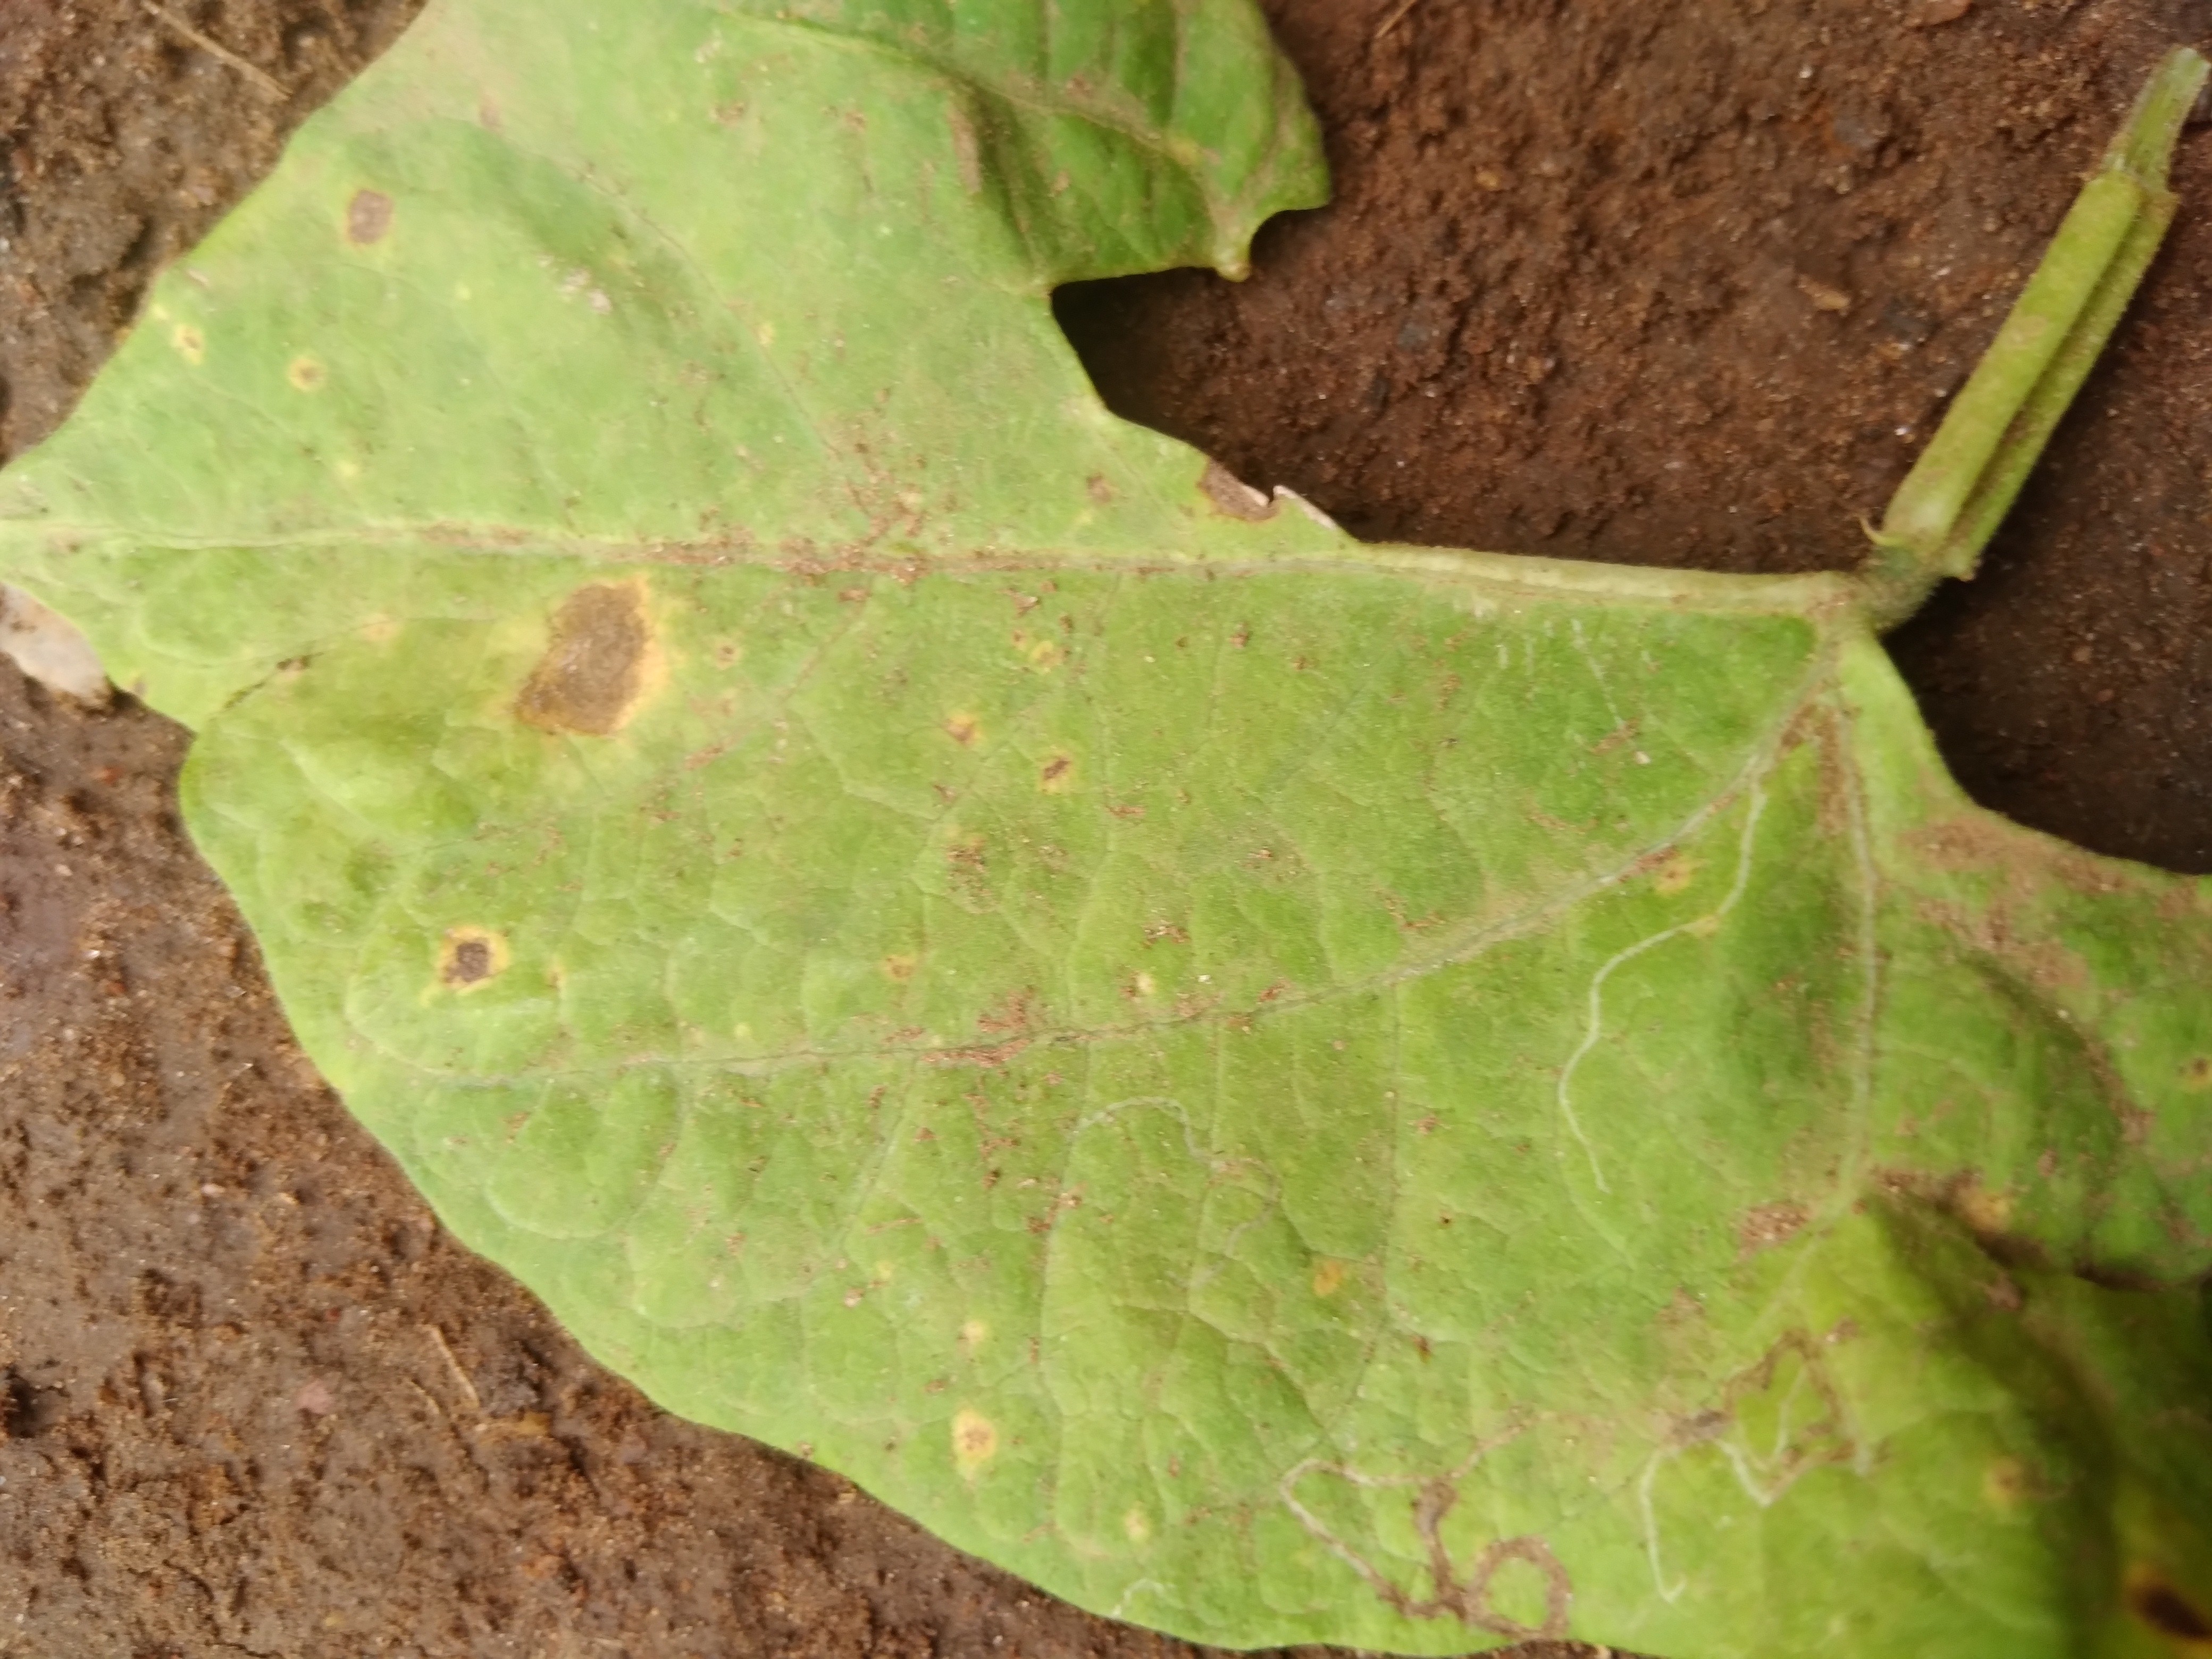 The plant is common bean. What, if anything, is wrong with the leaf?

rust
